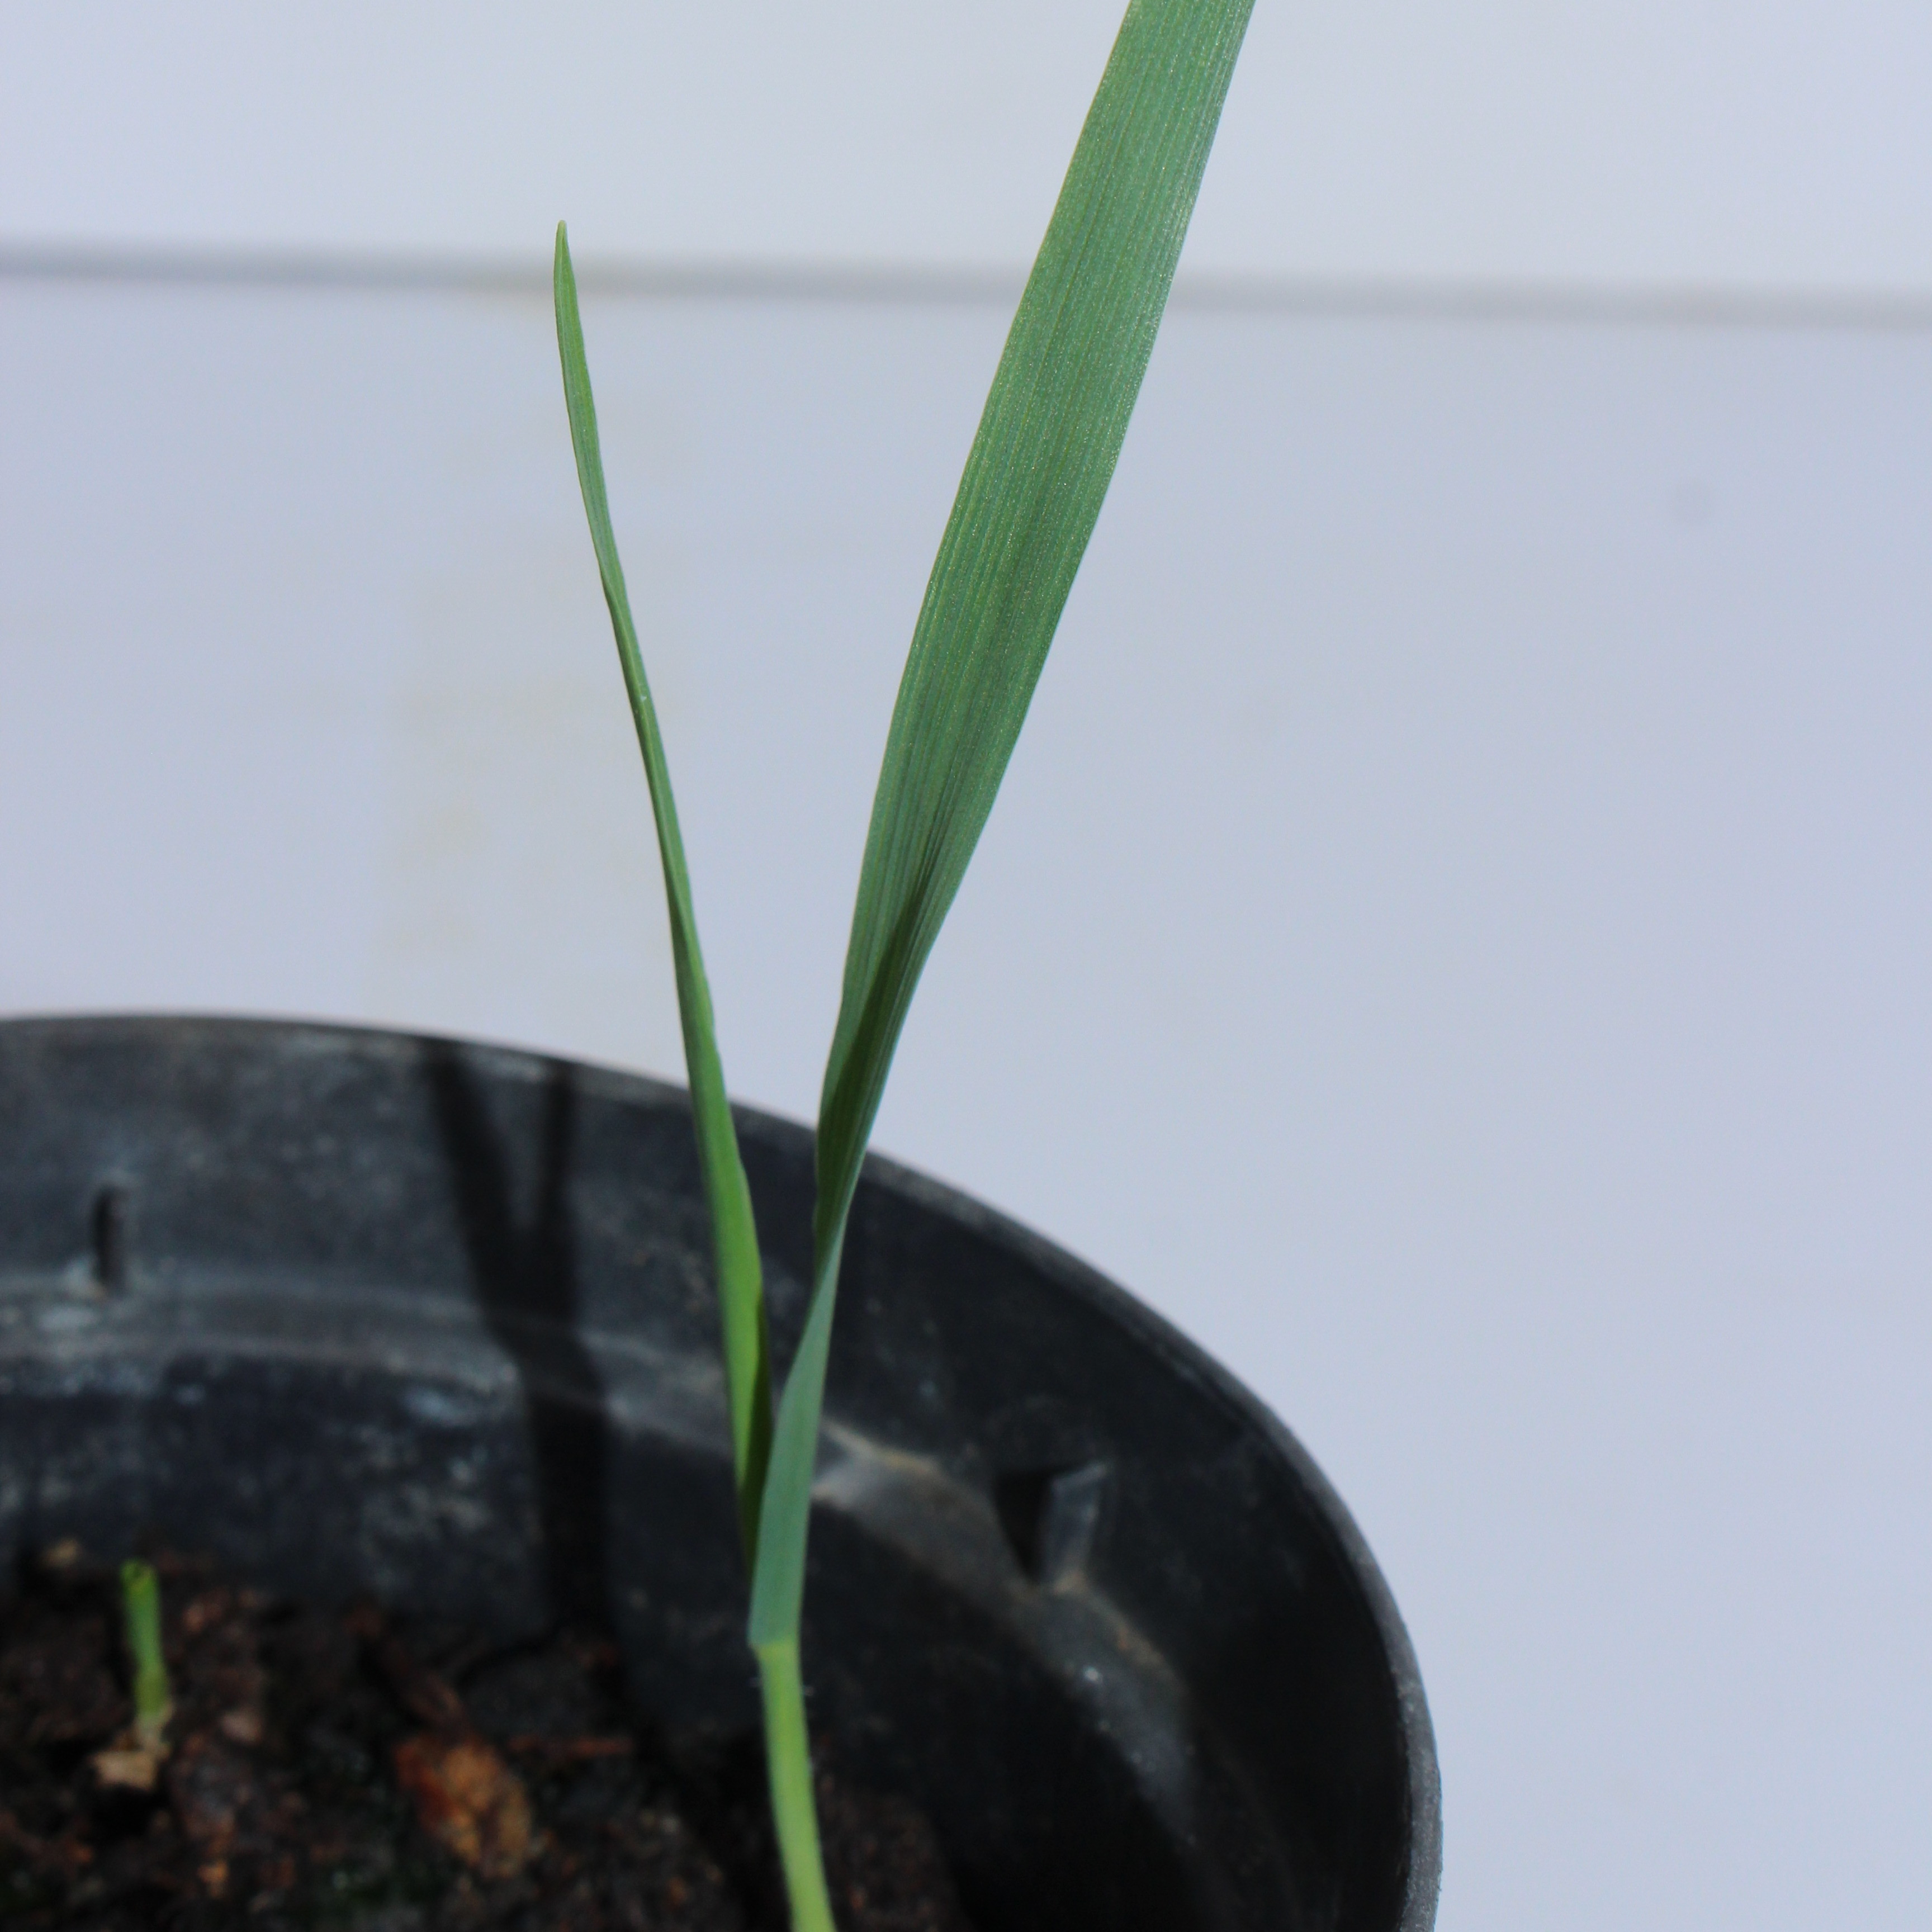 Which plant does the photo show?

Avena sterilis
